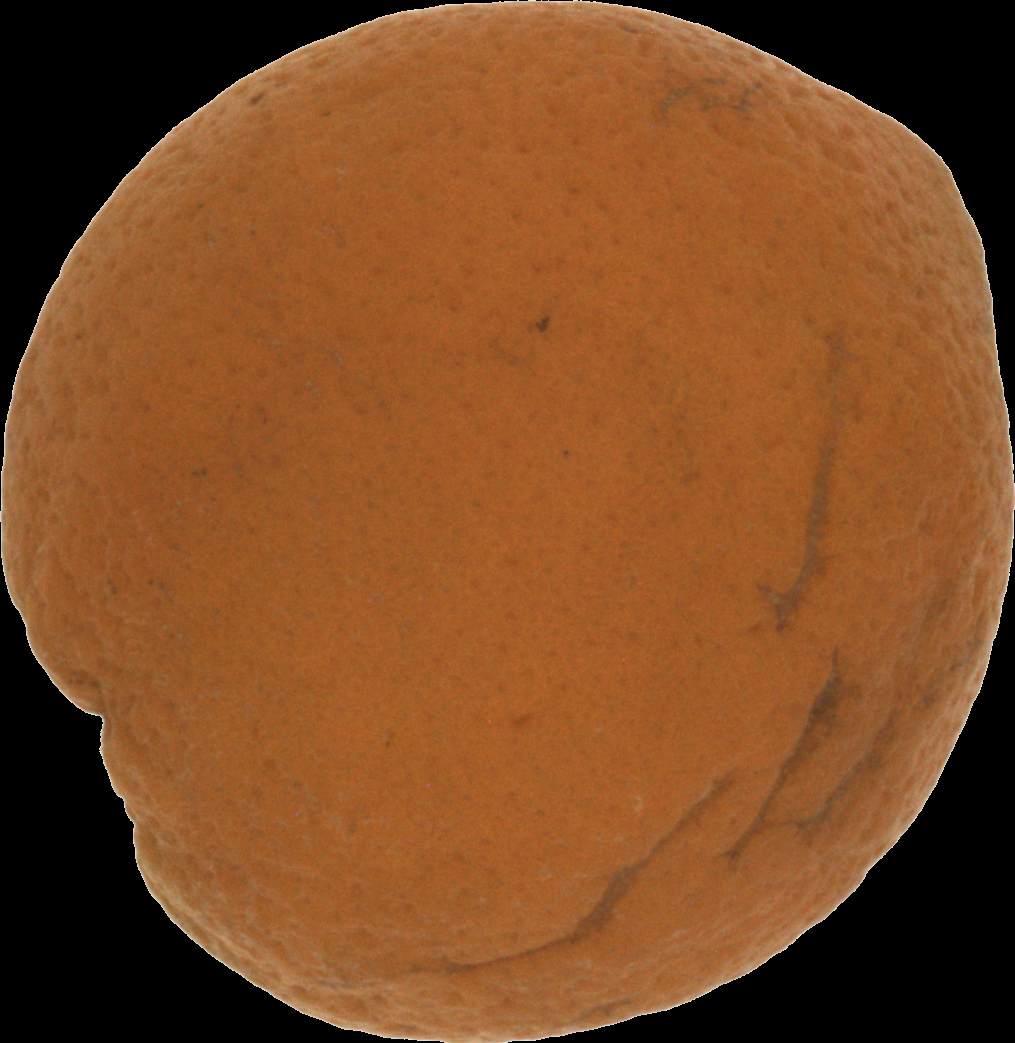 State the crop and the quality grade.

orange, bad
